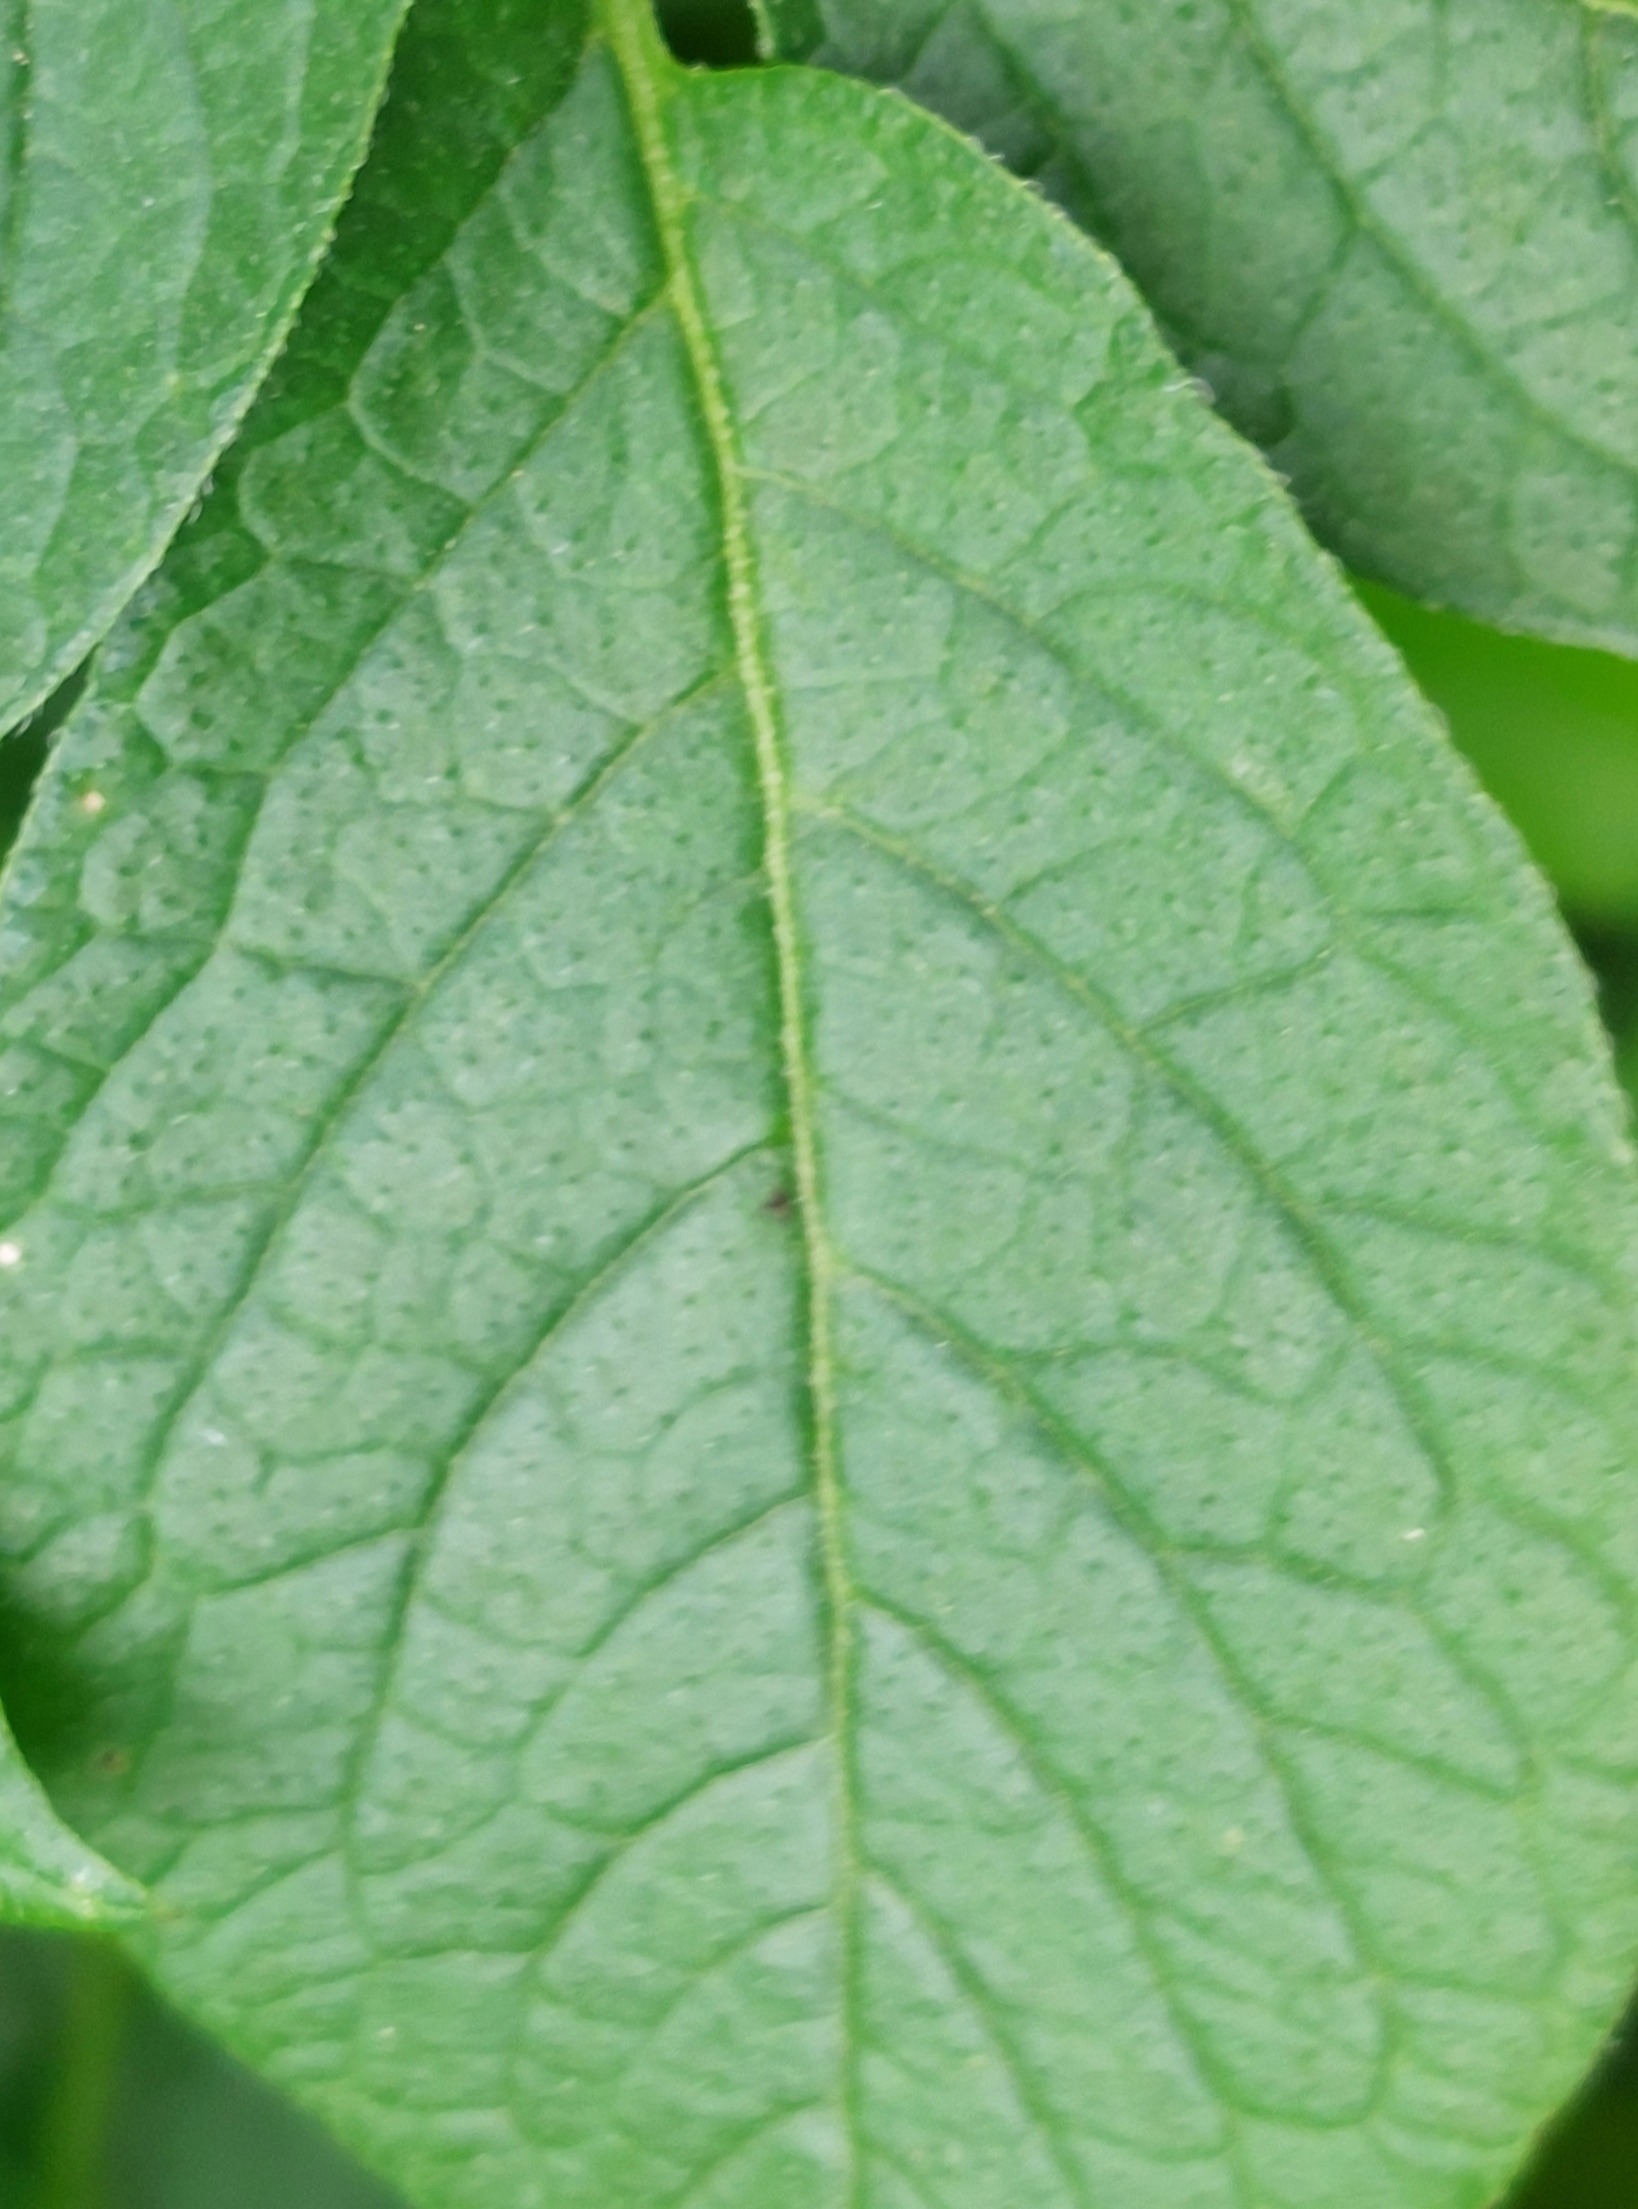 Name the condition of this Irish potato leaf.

healthy
